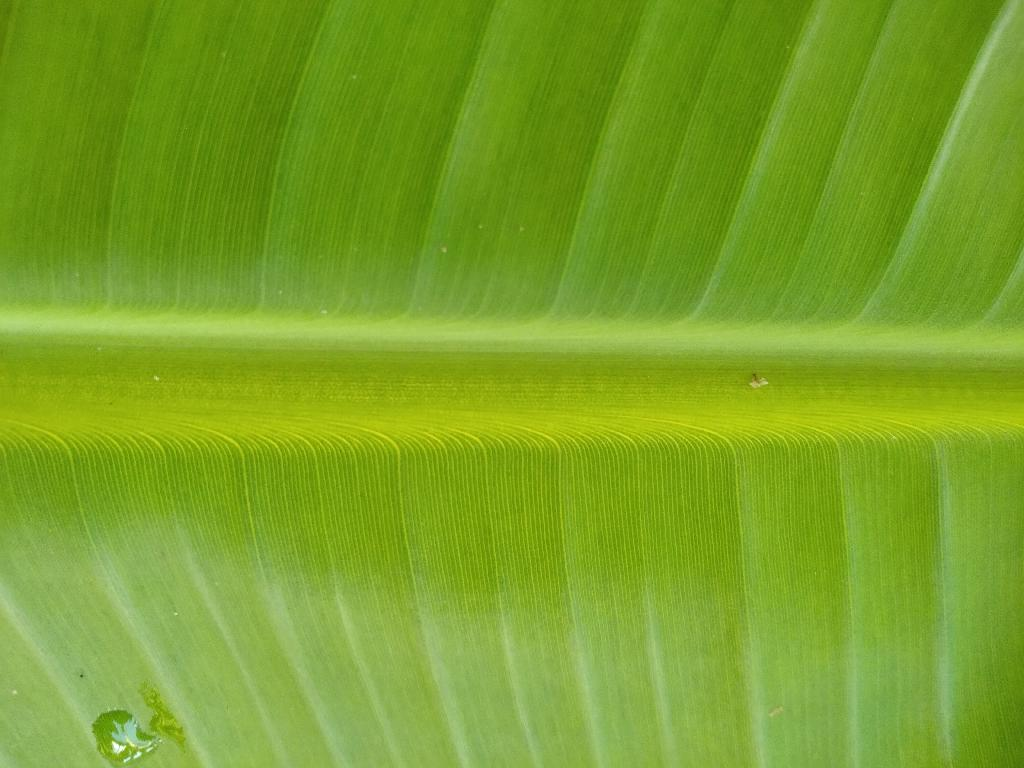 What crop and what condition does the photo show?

banana, healthy
